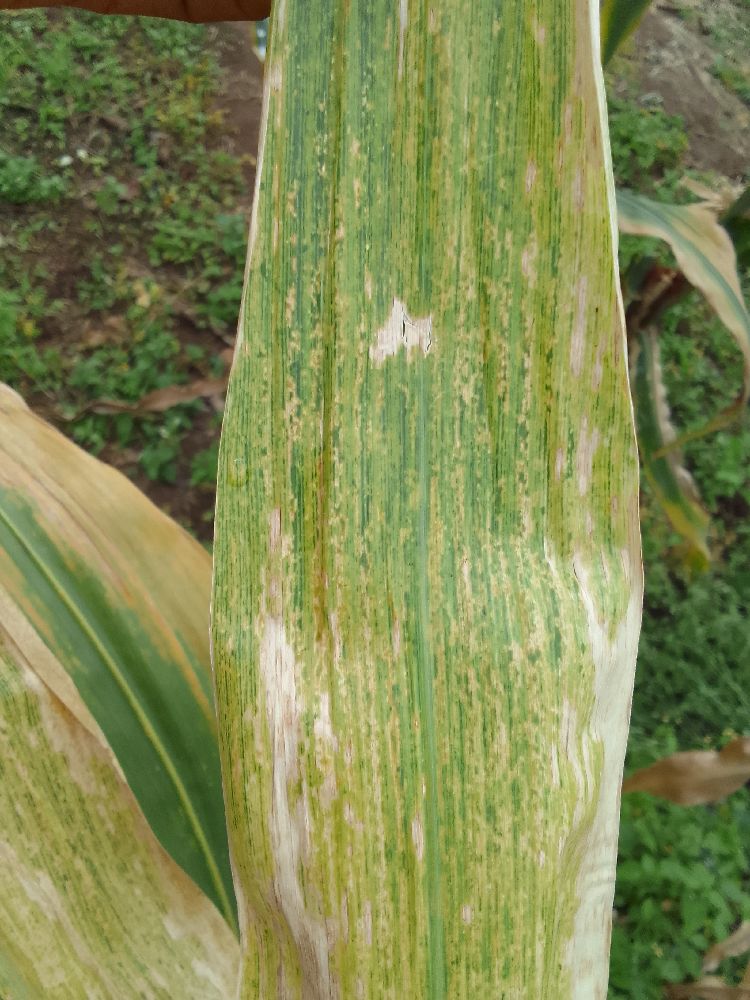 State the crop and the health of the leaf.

maize, maize lethal necrosis
